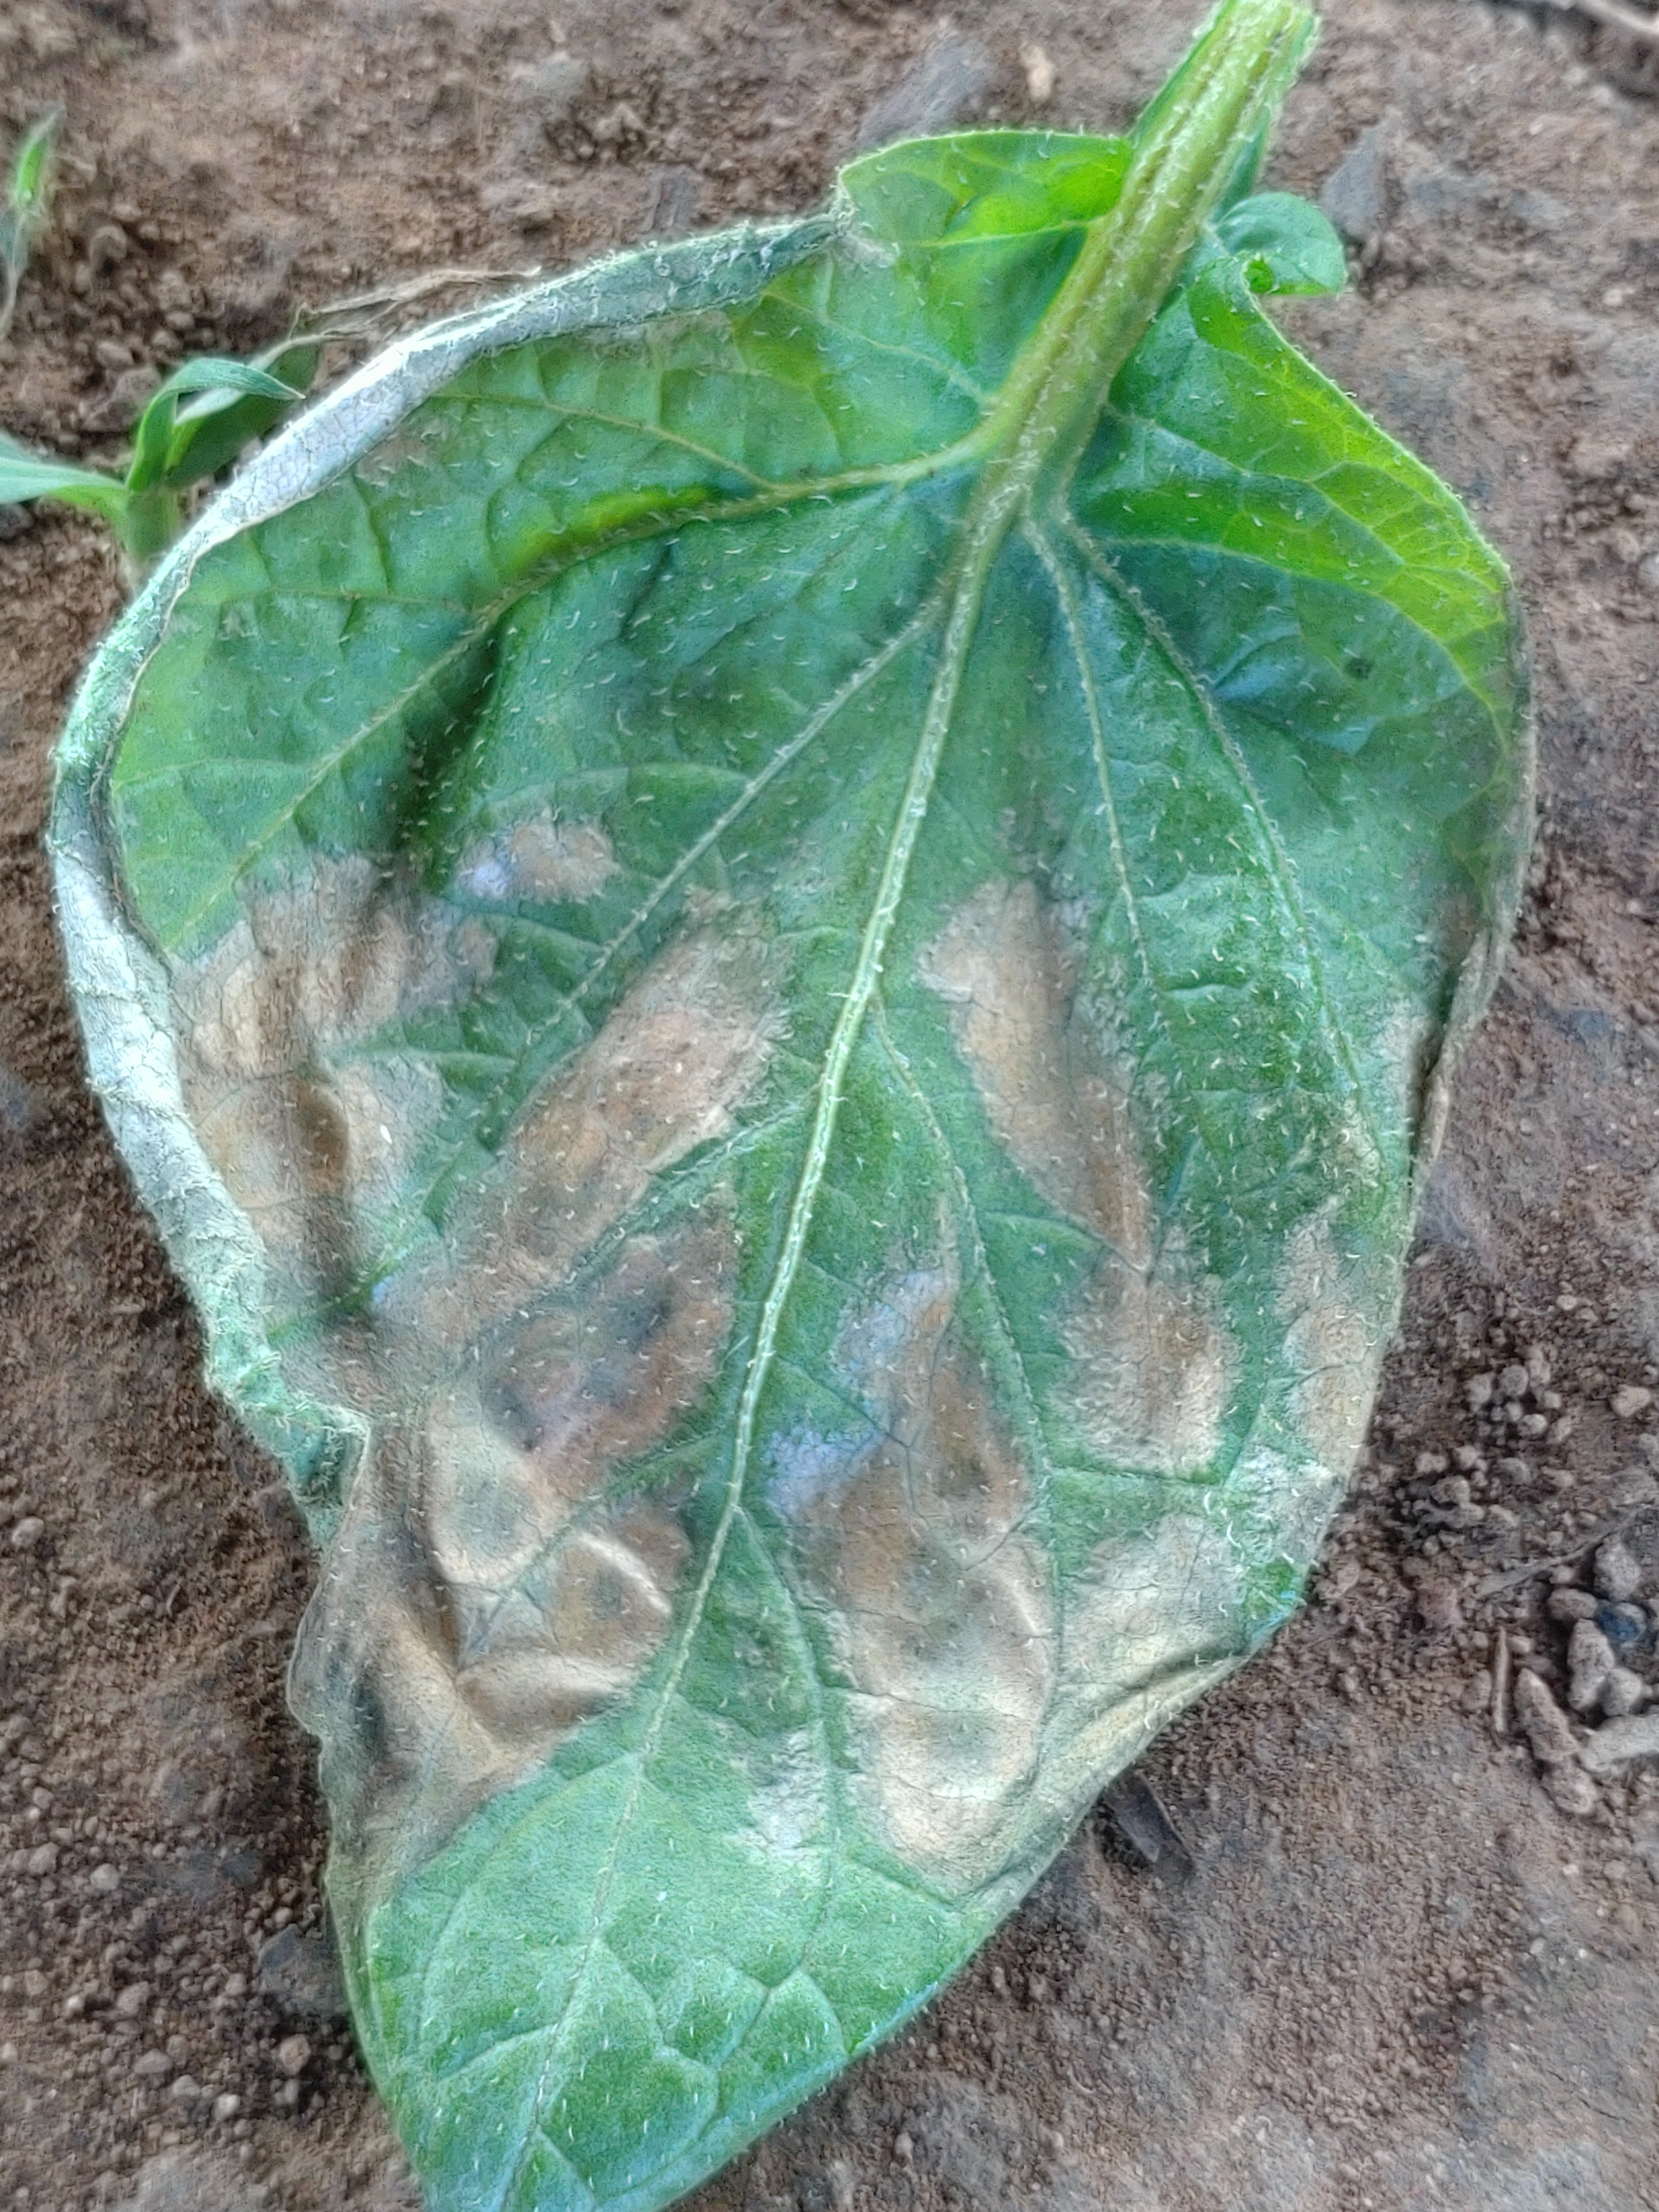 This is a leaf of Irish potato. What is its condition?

early blight
